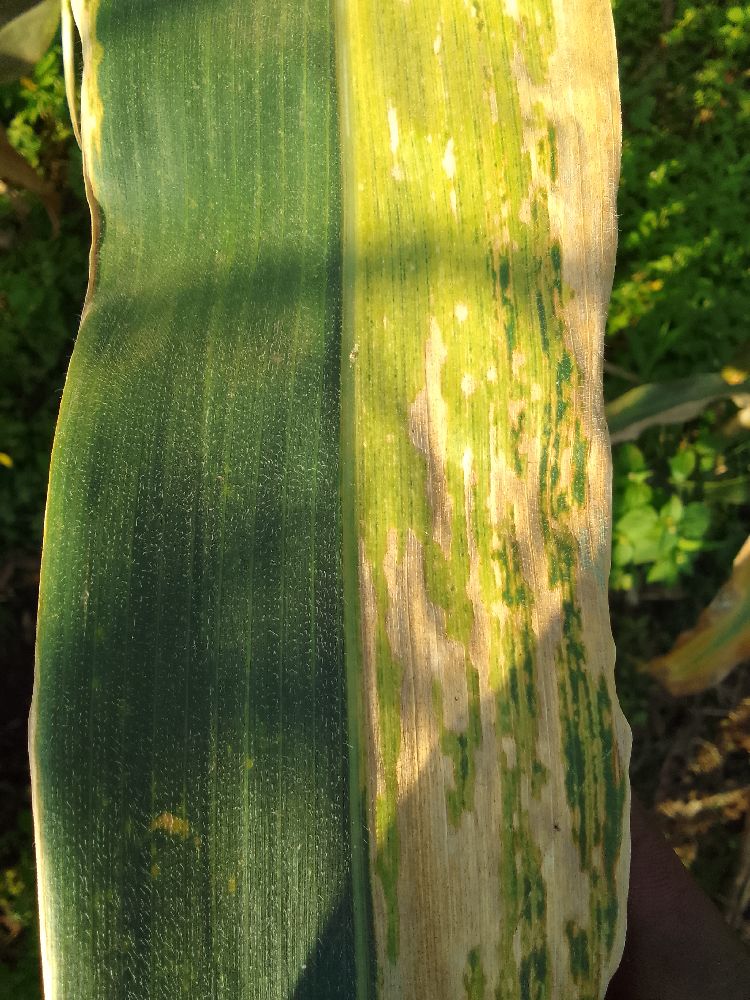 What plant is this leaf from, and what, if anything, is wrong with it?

maize, maize lethal necrosis
